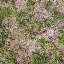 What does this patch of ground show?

grass
